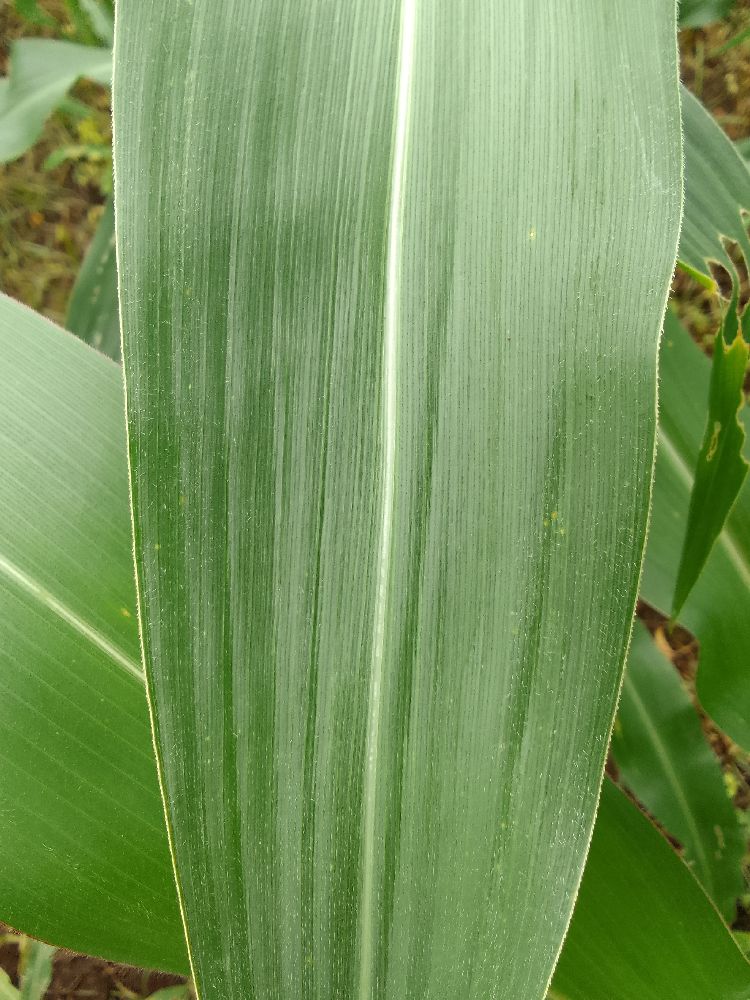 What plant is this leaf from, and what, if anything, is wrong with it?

maize, healthy
